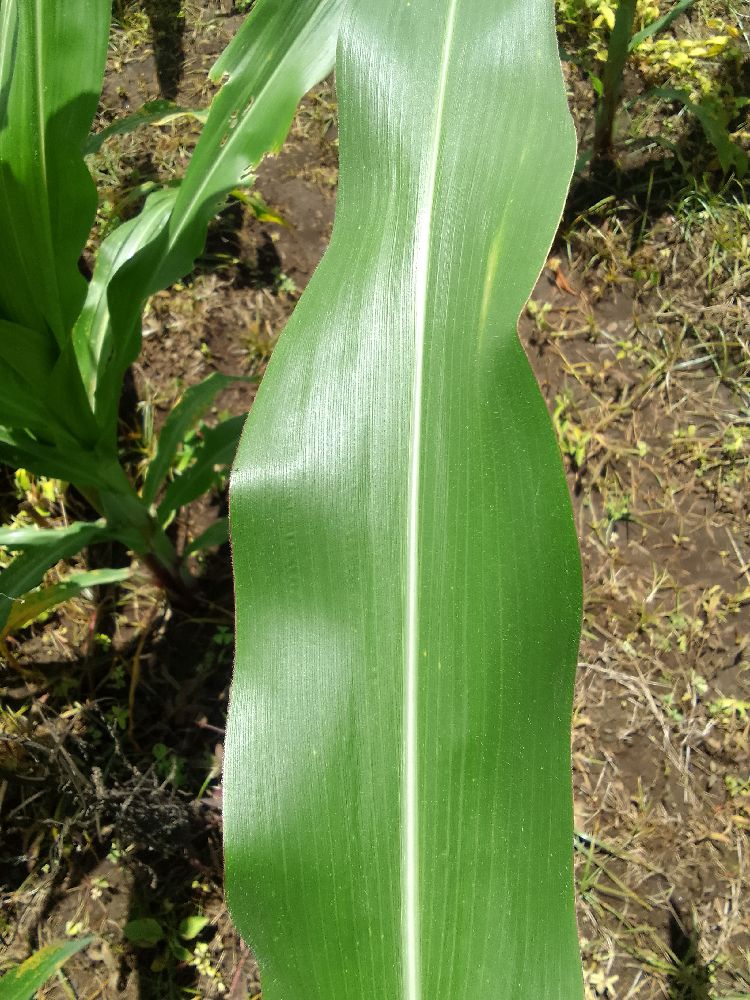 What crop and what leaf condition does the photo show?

maize, healthy
